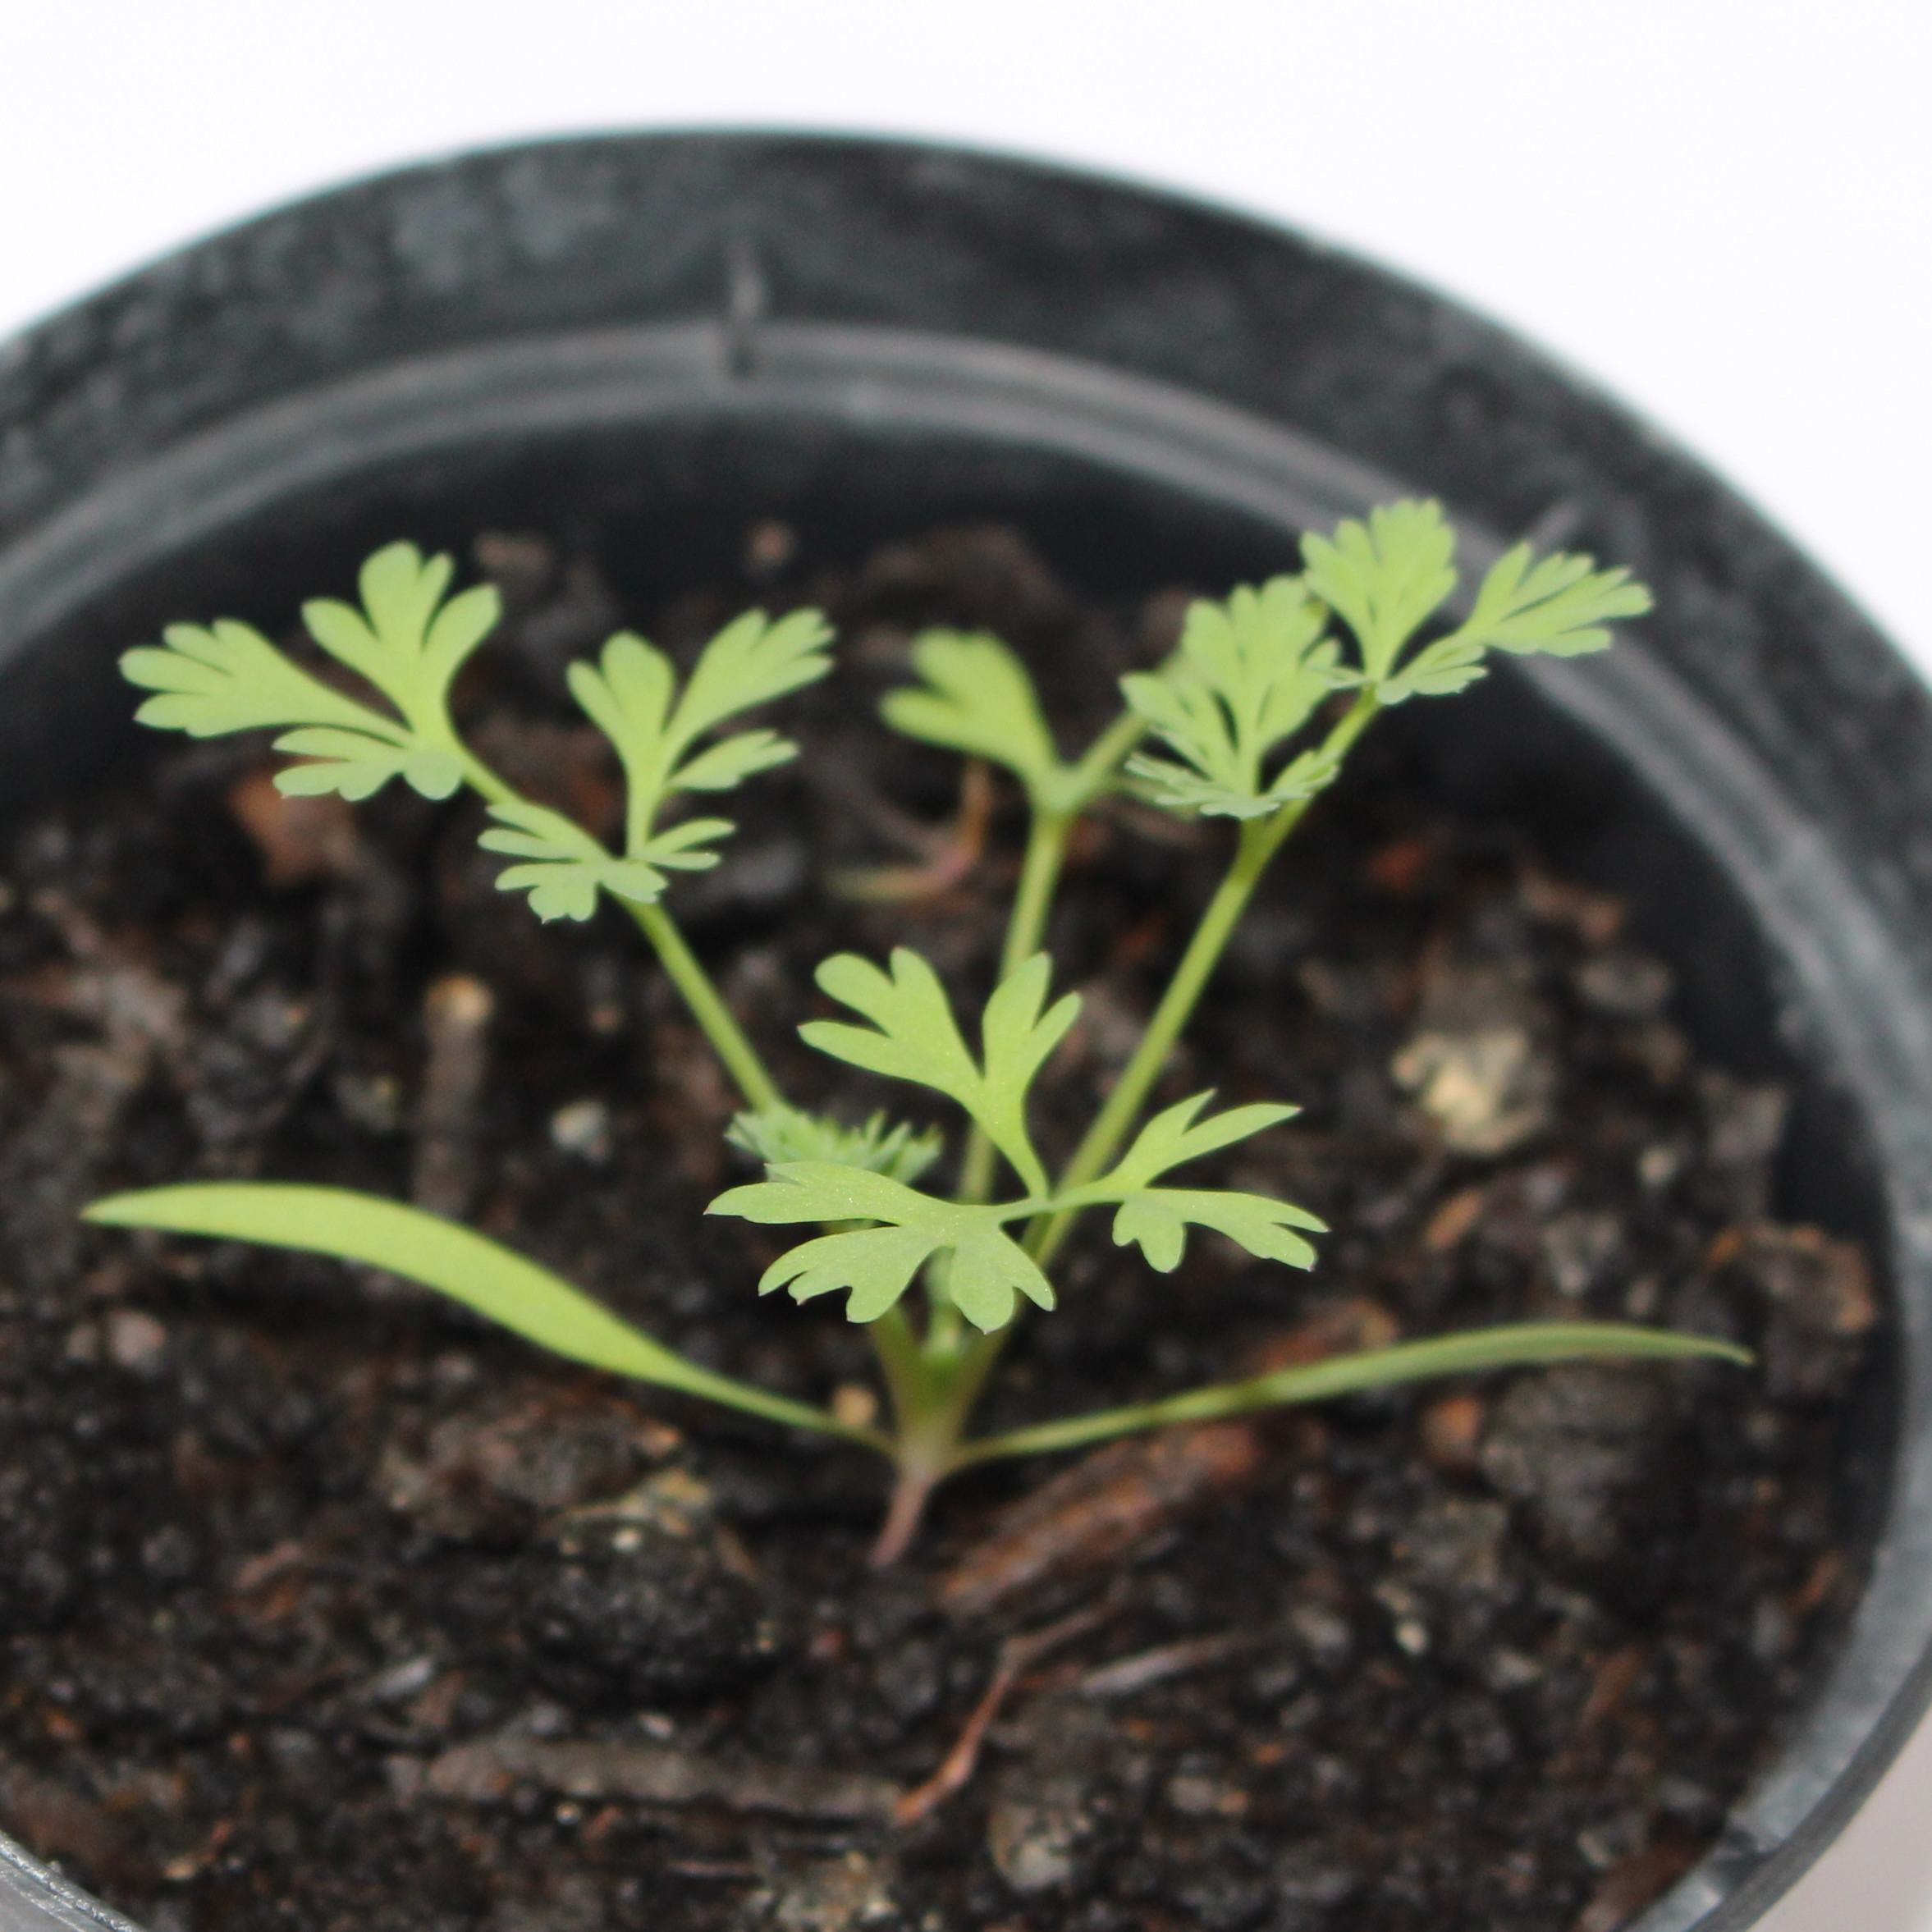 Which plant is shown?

Fumaria officinalis
